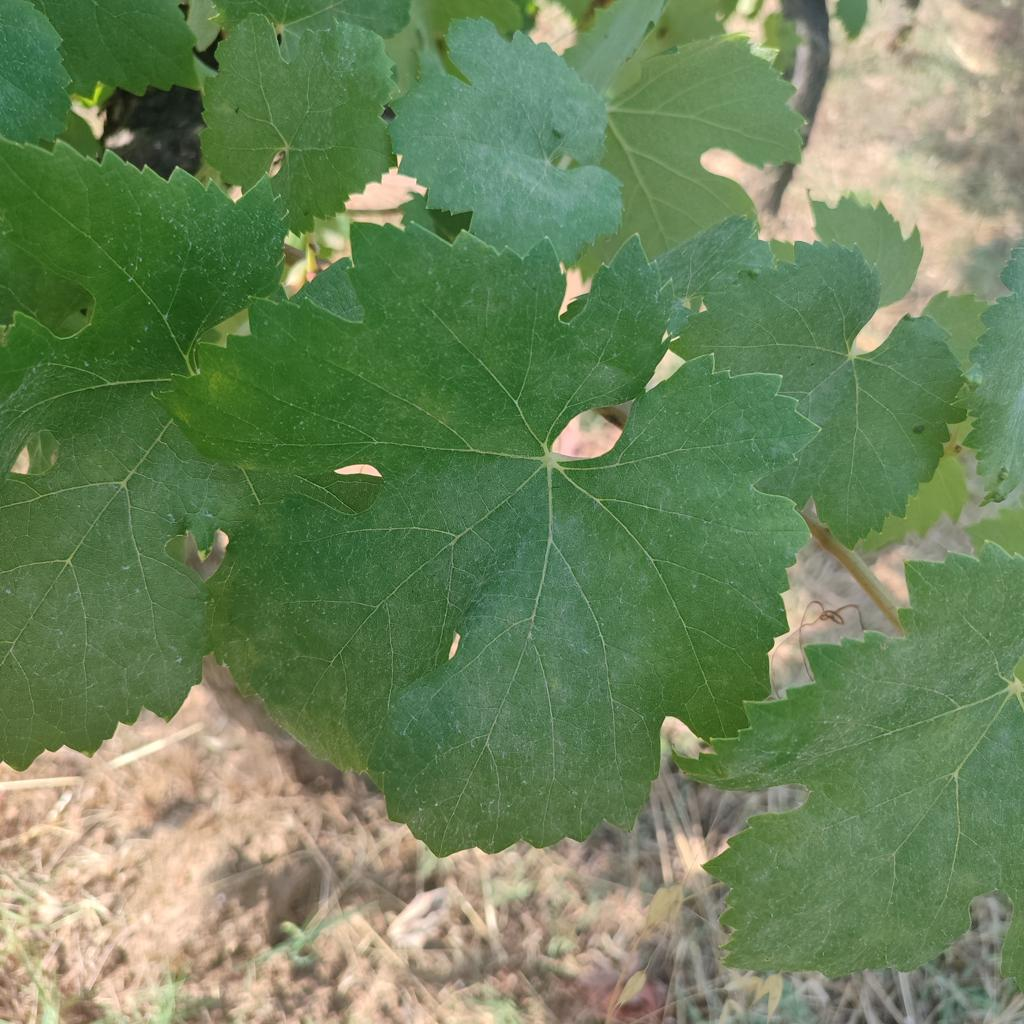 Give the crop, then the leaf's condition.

grapevine, healthy
